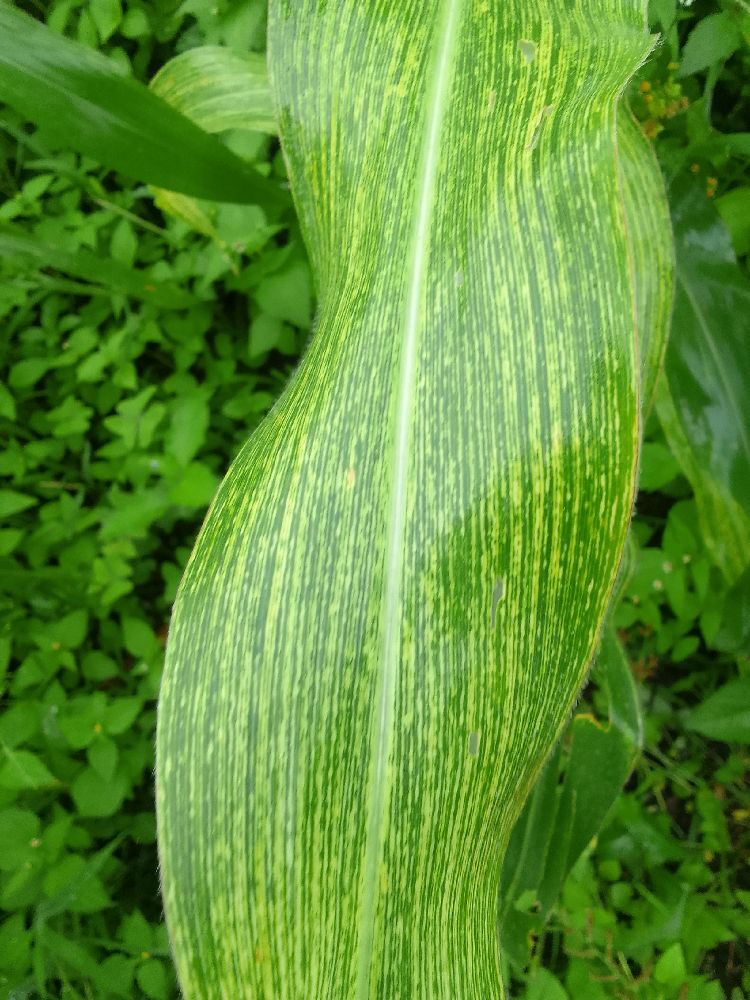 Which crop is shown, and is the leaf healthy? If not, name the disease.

maize, maize streak virus
